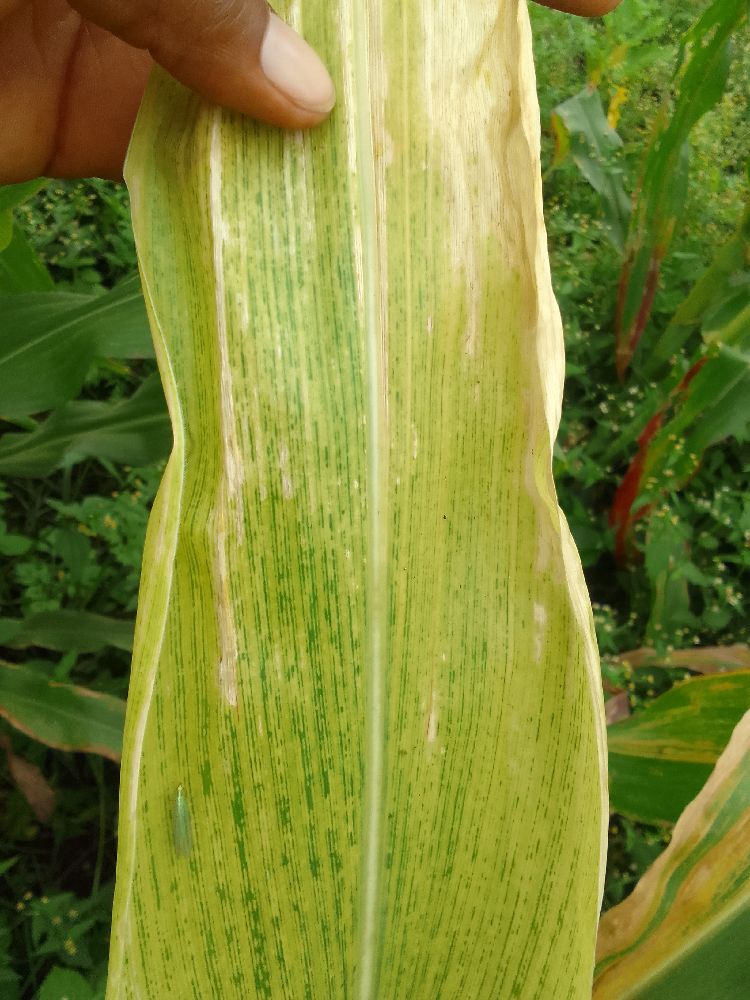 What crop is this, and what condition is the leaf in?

maize, maize lethal necrosis
